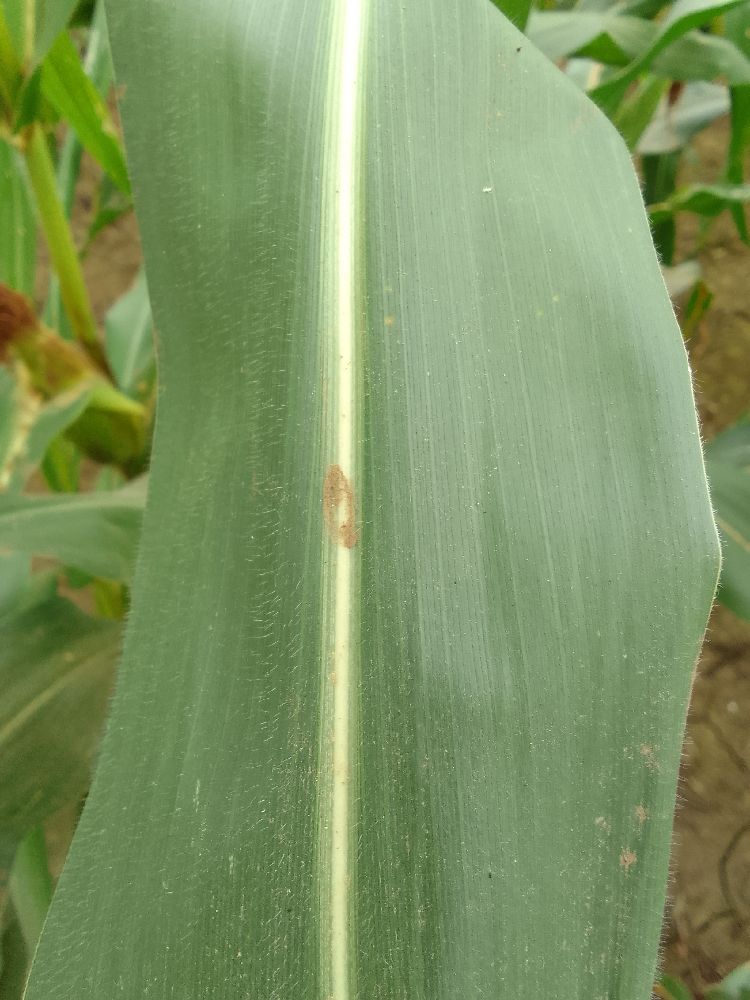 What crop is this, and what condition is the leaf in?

maize, healthy
